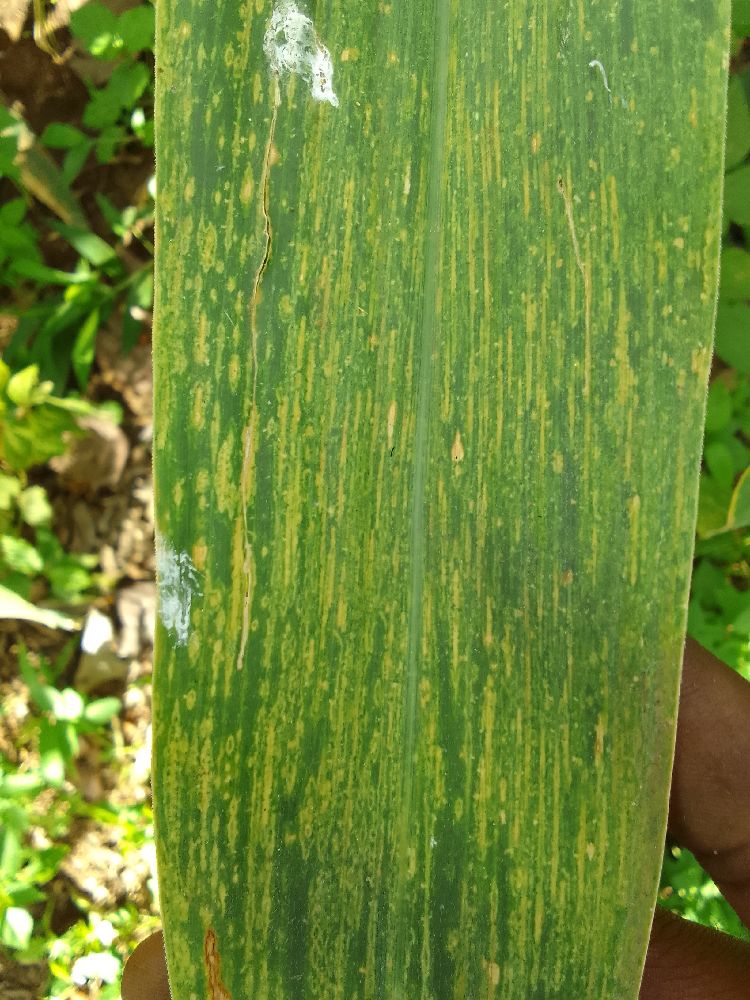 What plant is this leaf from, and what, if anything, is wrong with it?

maize, maize lethal necrosis
